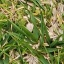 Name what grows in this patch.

grass
